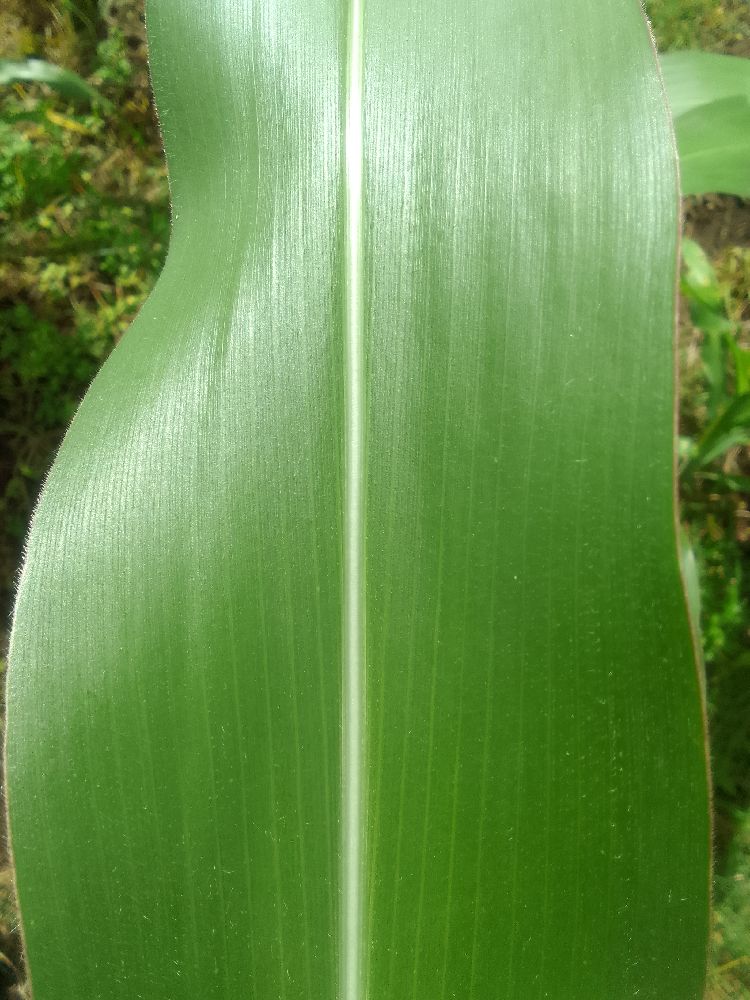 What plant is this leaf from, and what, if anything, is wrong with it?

maize, healthy
